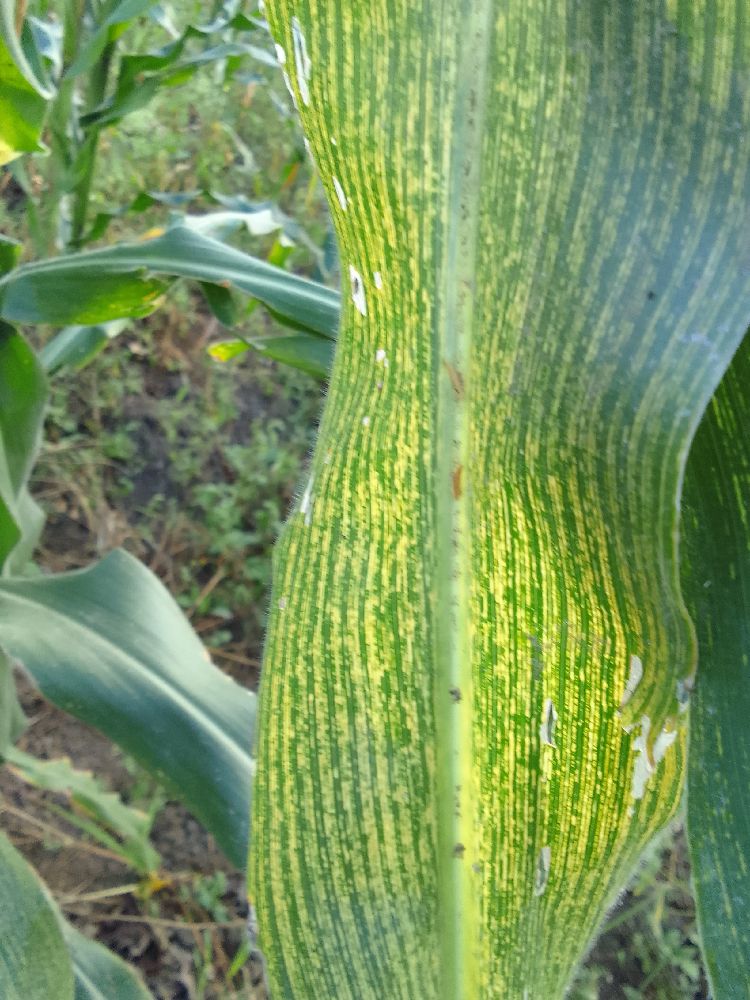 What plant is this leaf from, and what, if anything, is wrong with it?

maize, maize streak virus
